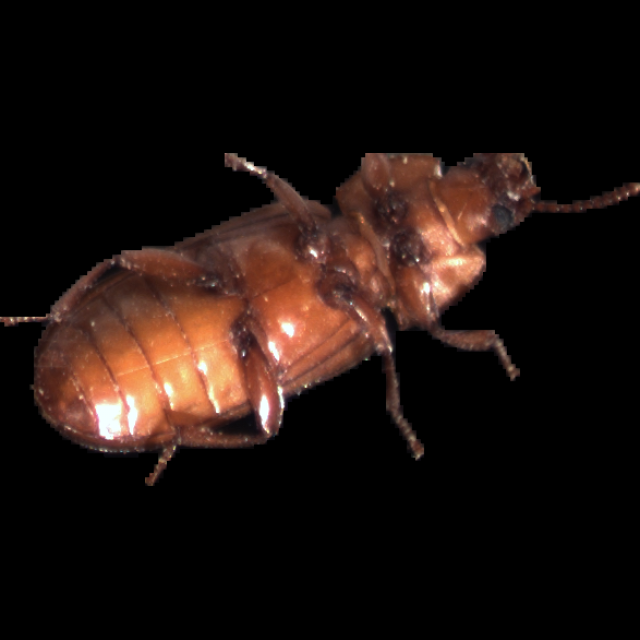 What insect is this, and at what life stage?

mealworm beetle
